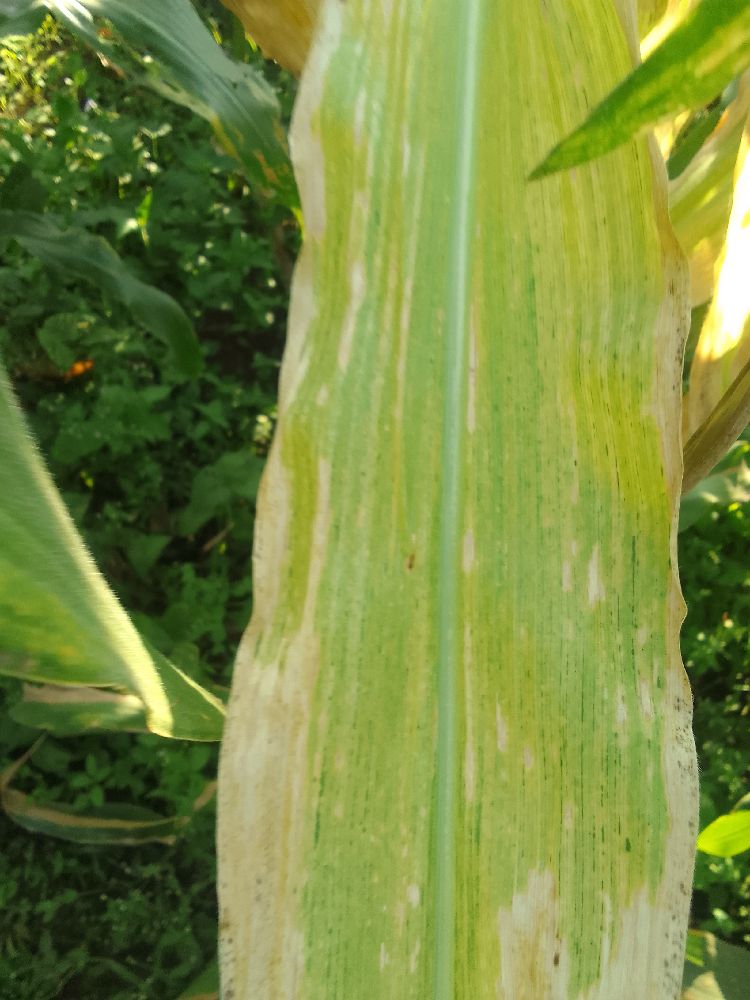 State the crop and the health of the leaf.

maize, maize lethal necrosis
